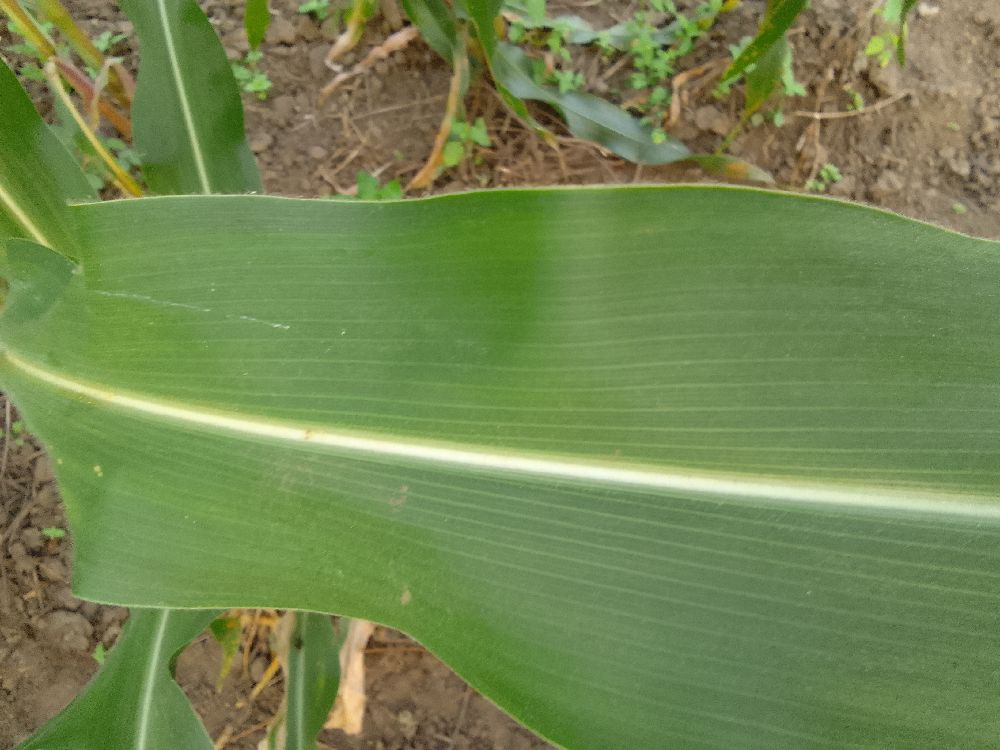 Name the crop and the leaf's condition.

maize, healthy
